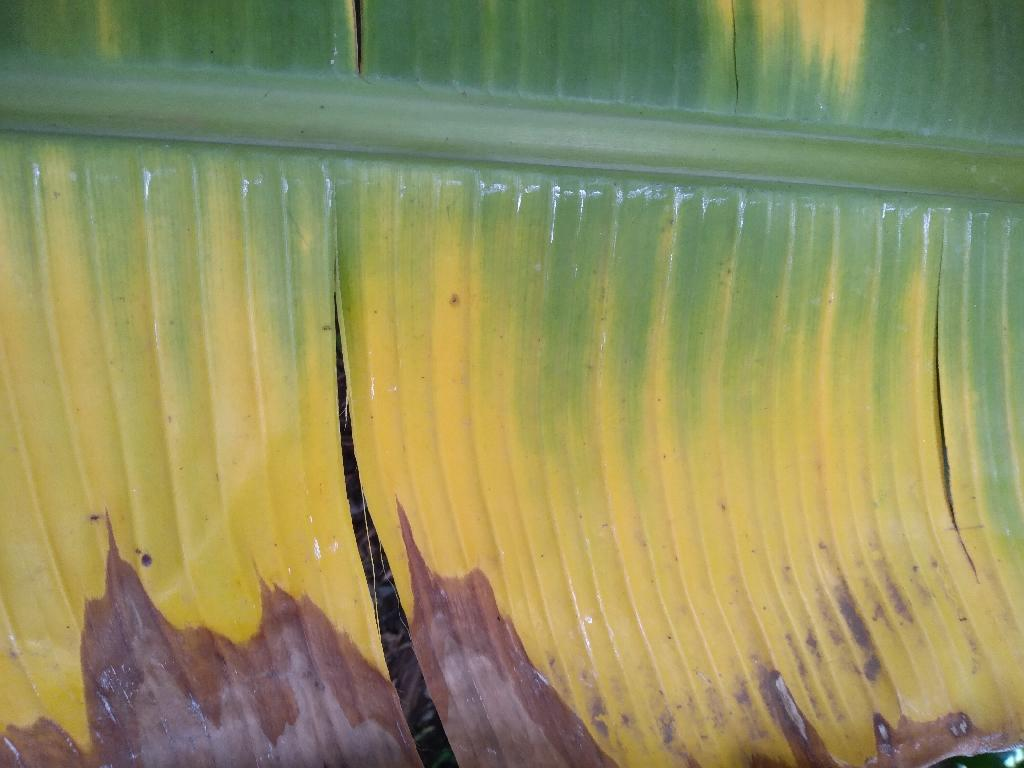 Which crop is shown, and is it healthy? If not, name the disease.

banana, fusarium wilt race 1
